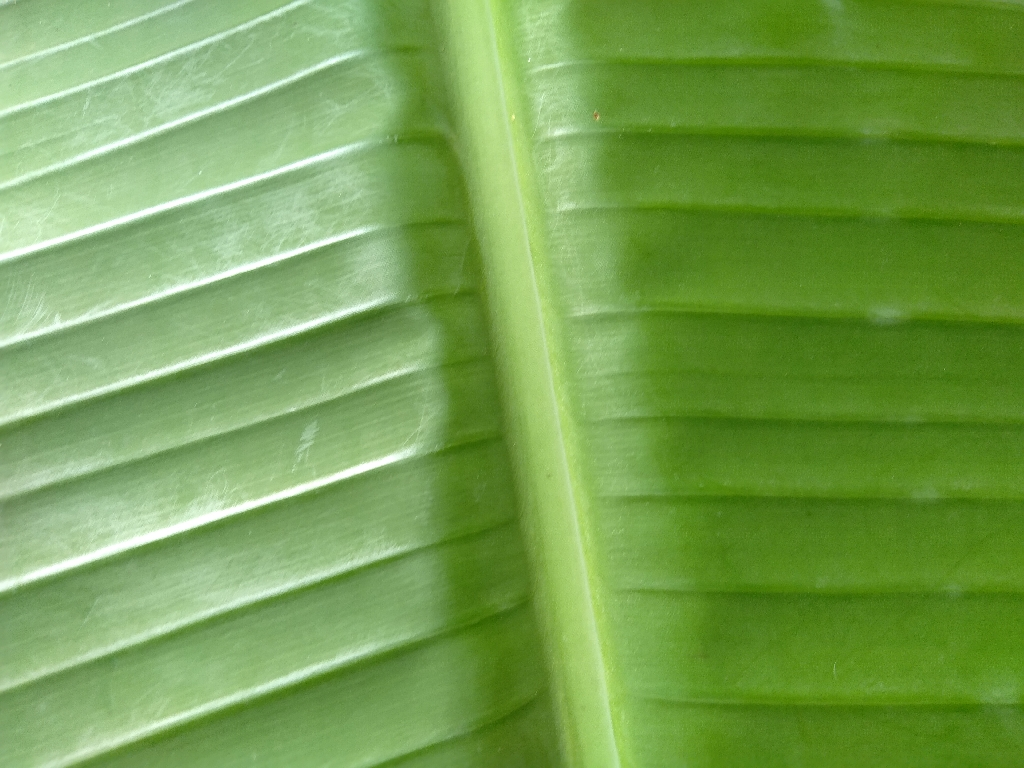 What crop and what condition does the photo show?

banana, healthy
